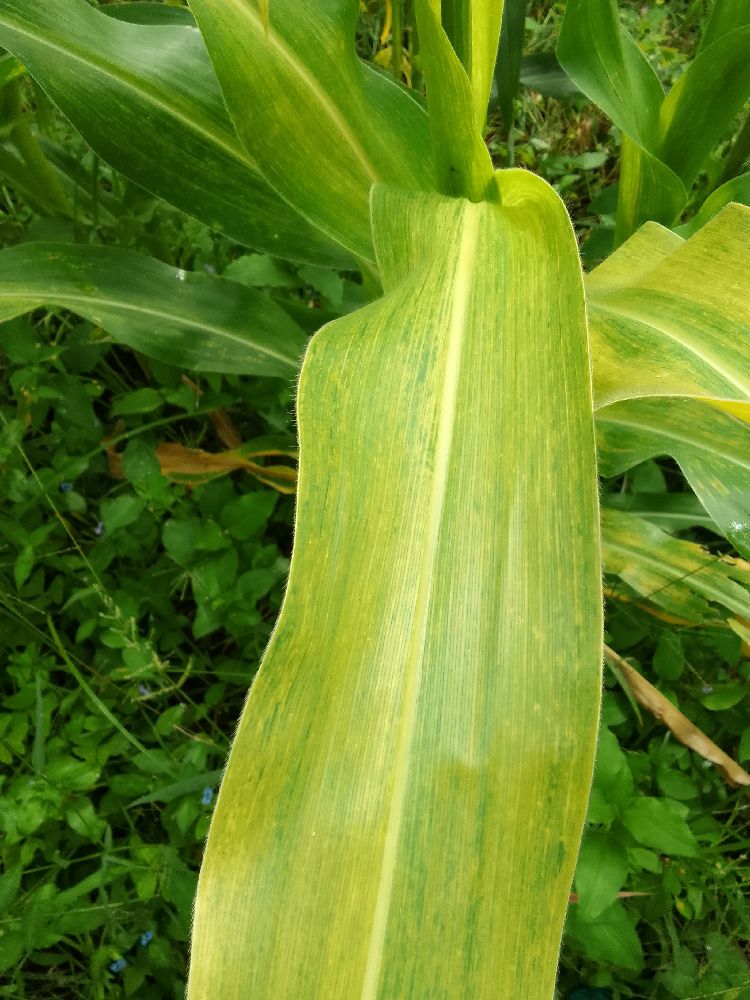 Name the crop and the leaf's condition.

maize, maize lethal necrosis
